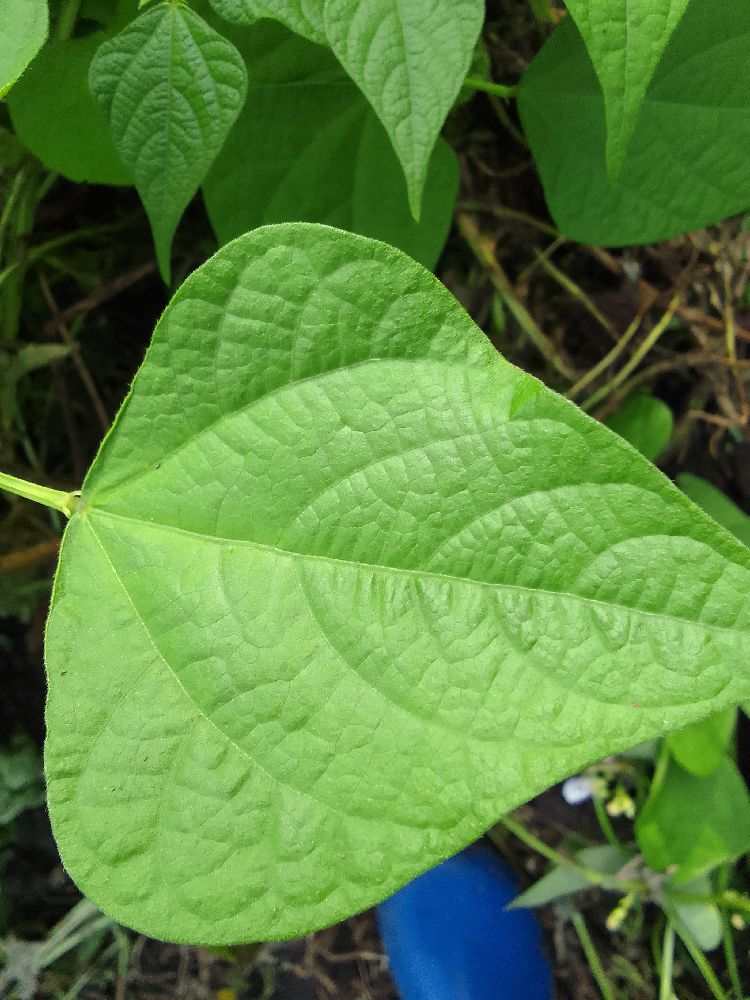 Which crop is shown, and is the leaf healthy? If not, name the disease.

common bean, healthy
